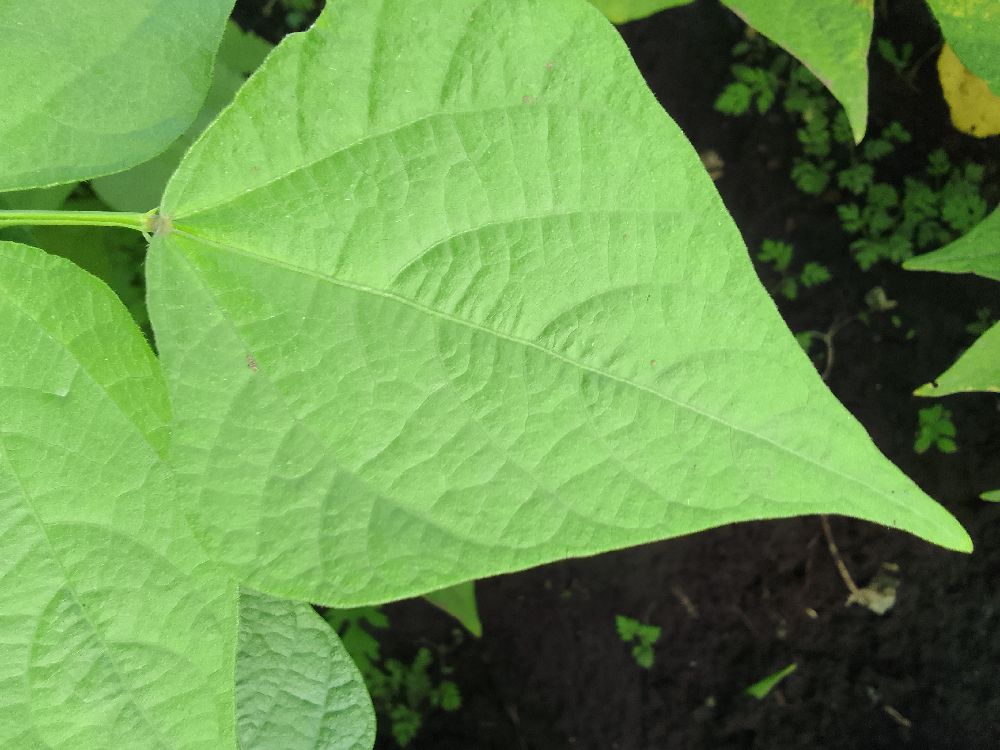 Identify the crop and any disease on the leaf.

common bean, healthy
